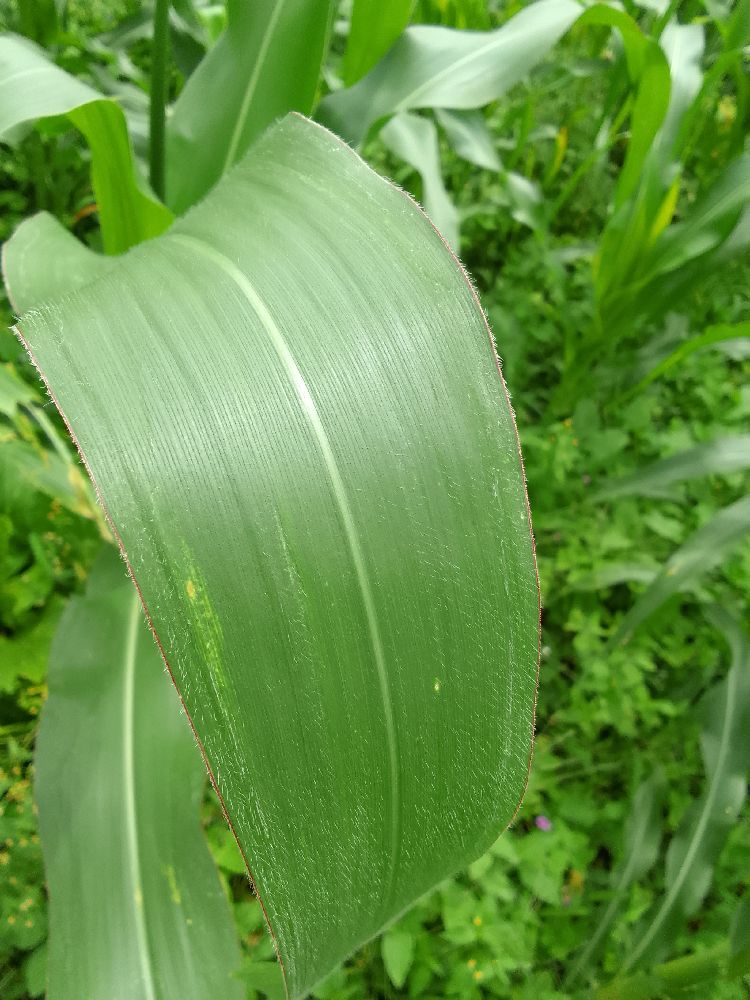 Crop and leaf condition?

maize, healthy
